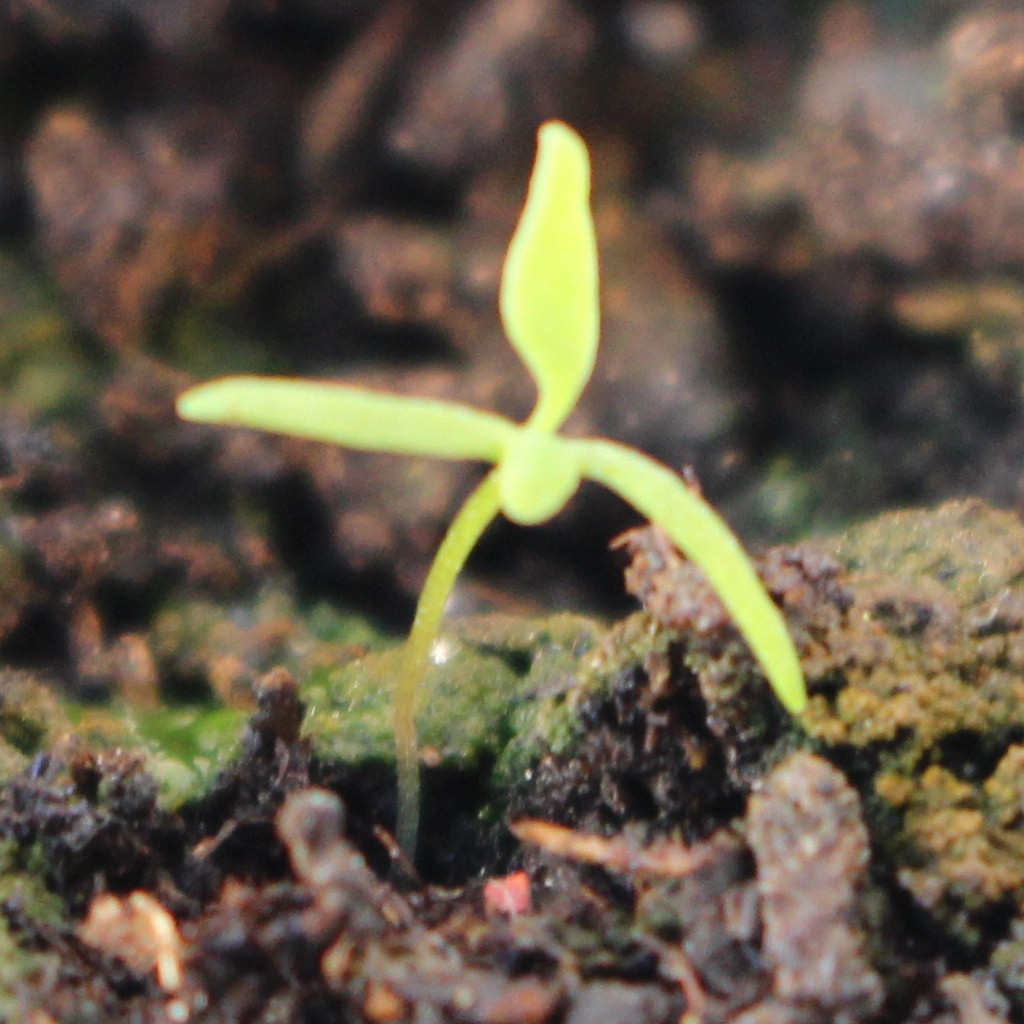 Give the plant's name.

Papaver rhoeas
